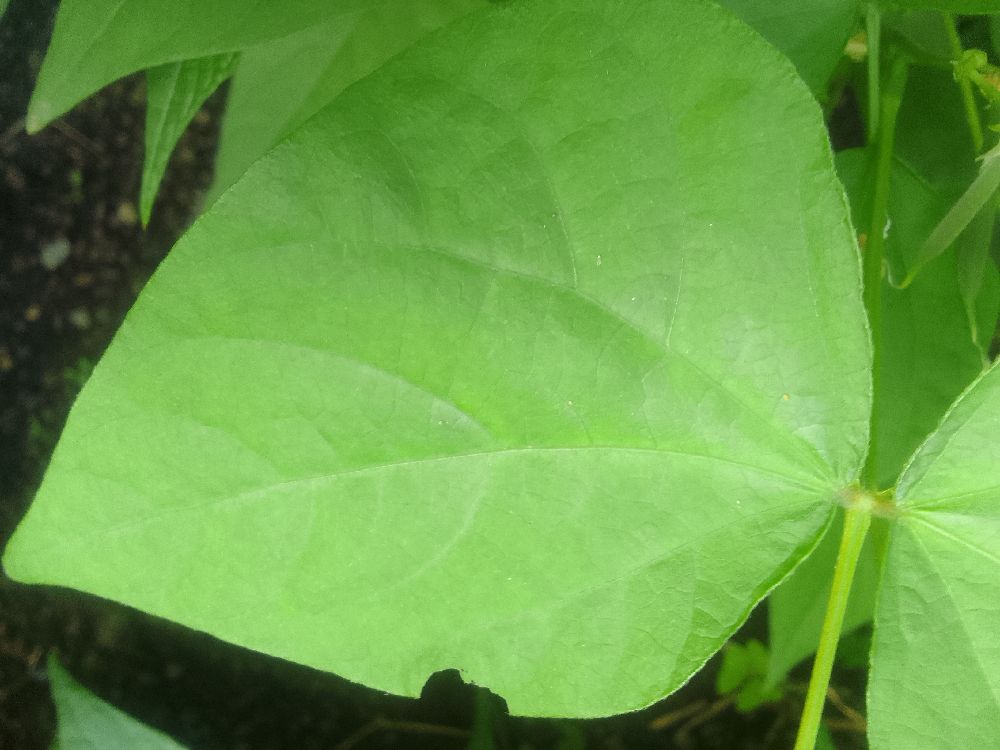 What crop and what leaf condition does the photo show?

common bean, healthy
